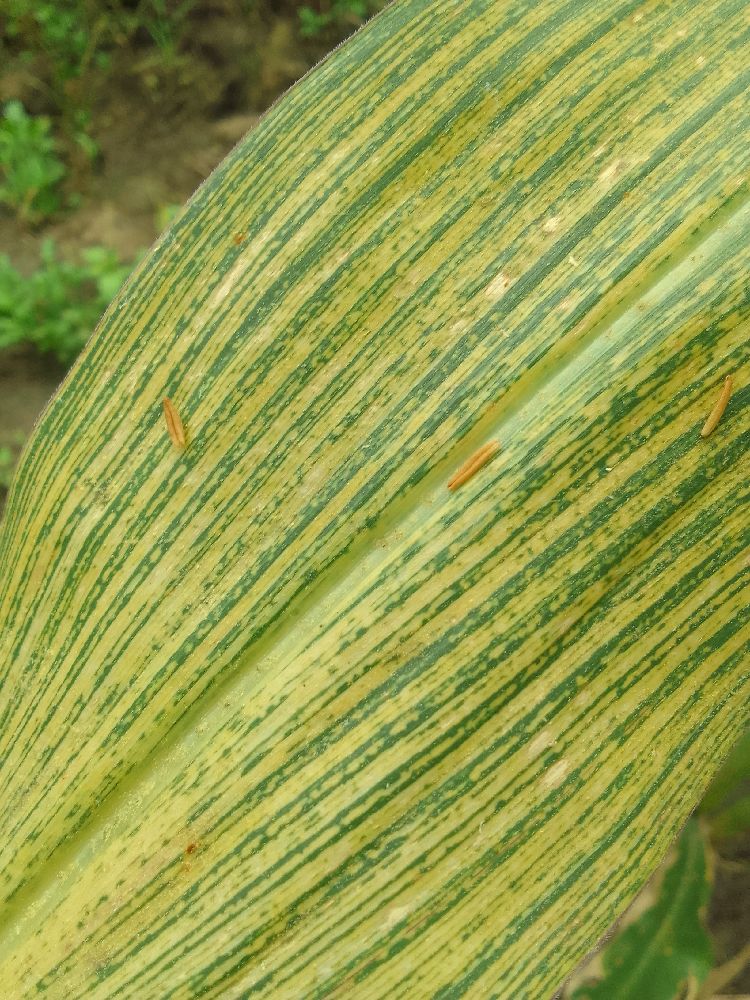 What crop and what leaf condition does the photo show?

maize, maize streak virus
